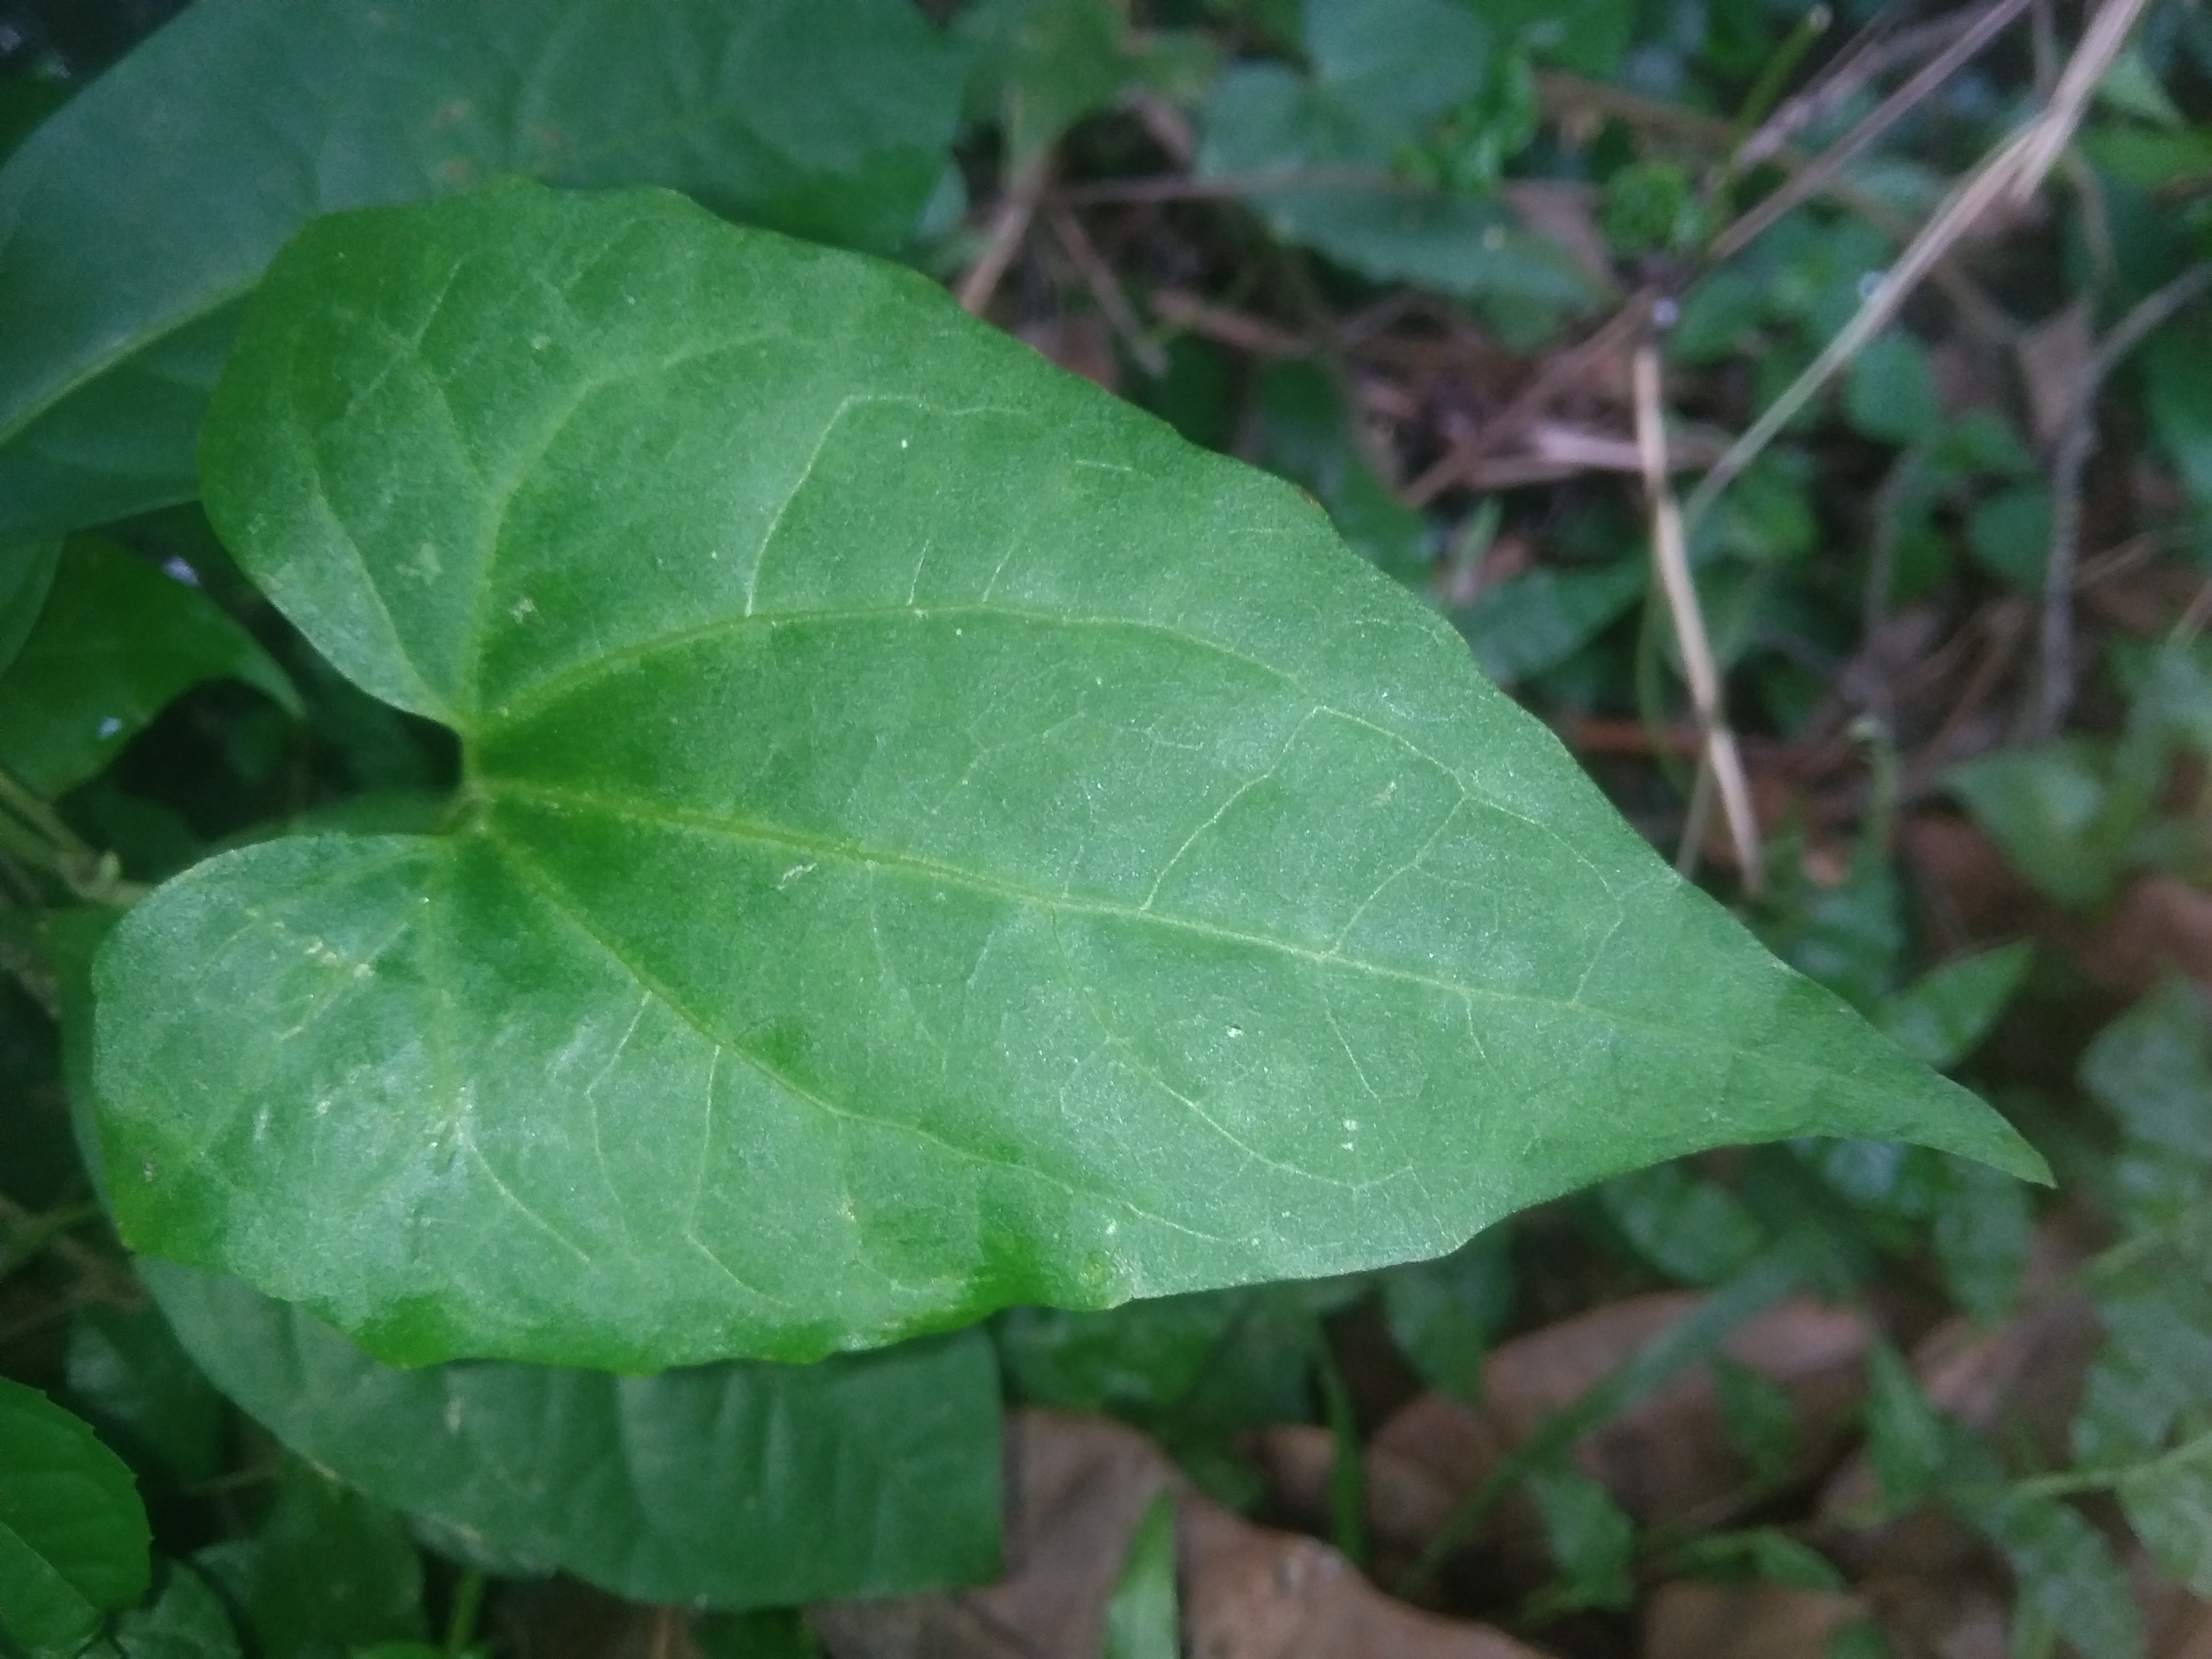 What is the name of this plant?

bitter vine
